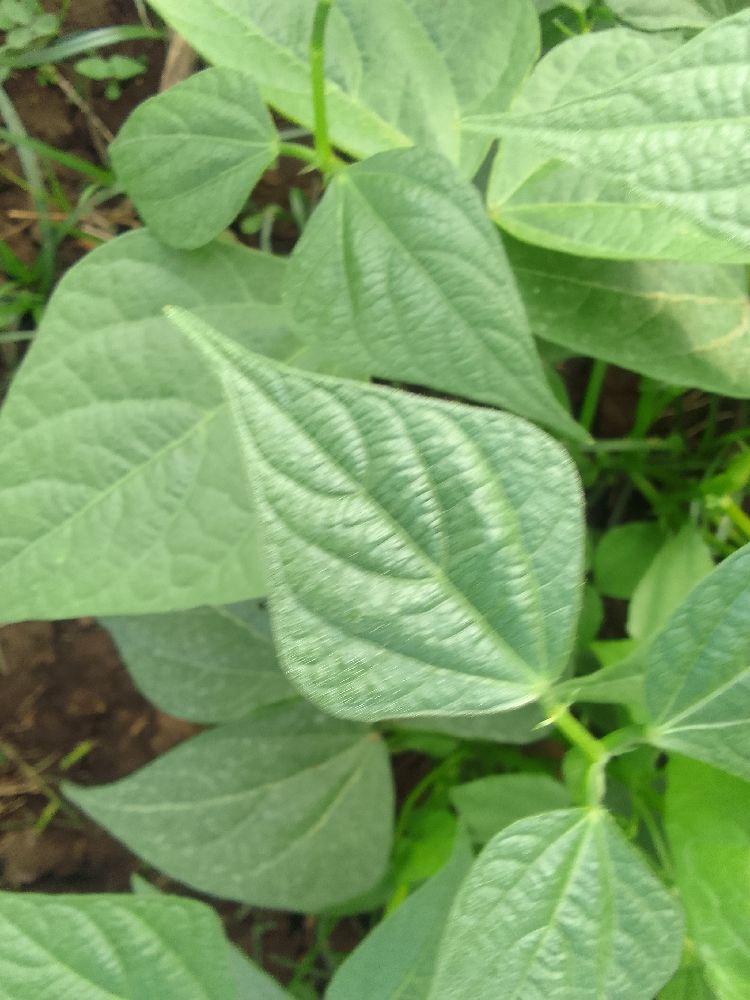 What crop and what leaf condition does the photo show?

common bean, healthy
